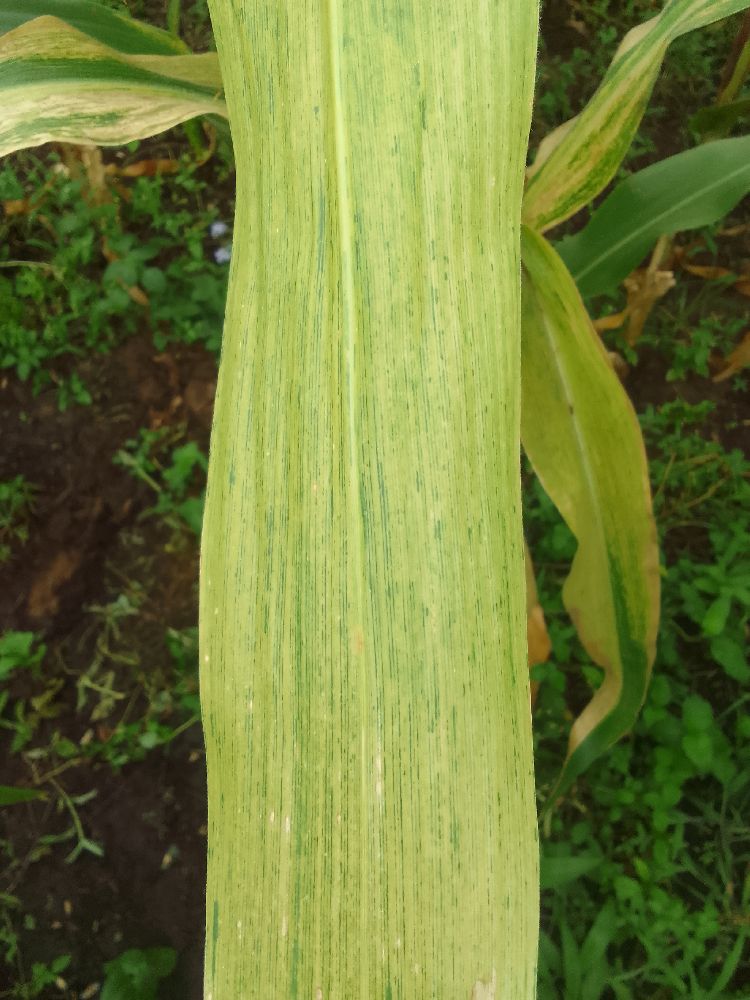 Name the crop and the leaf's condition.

maize, maize lethal necrosis
